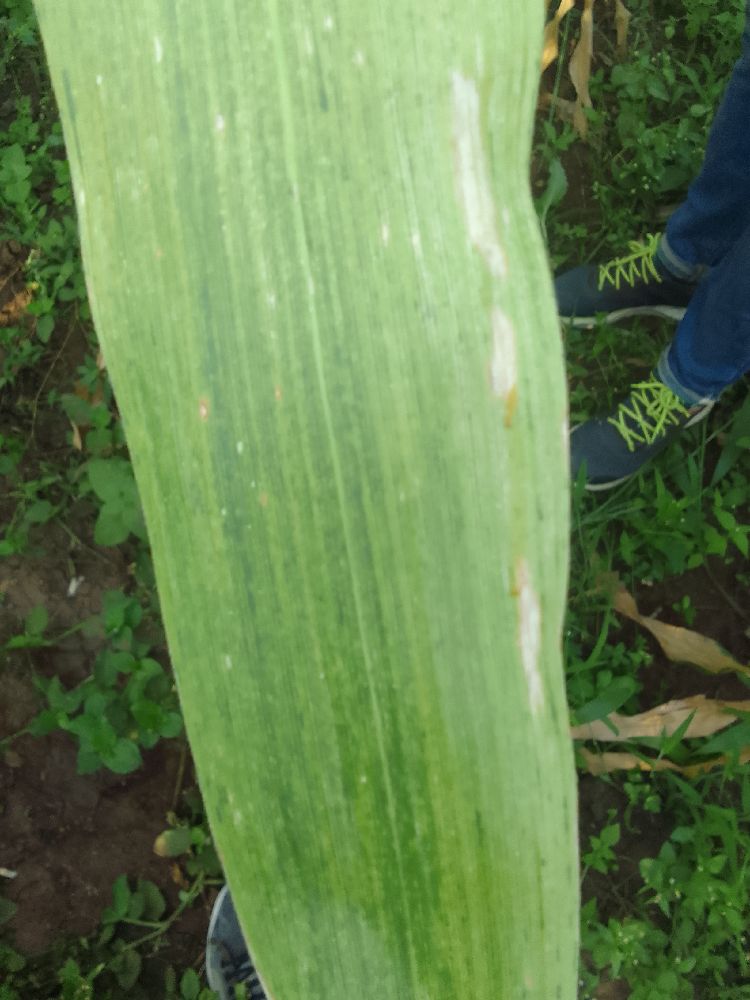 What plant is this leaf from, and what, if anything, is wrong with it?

maize, maize lethal necrosis
